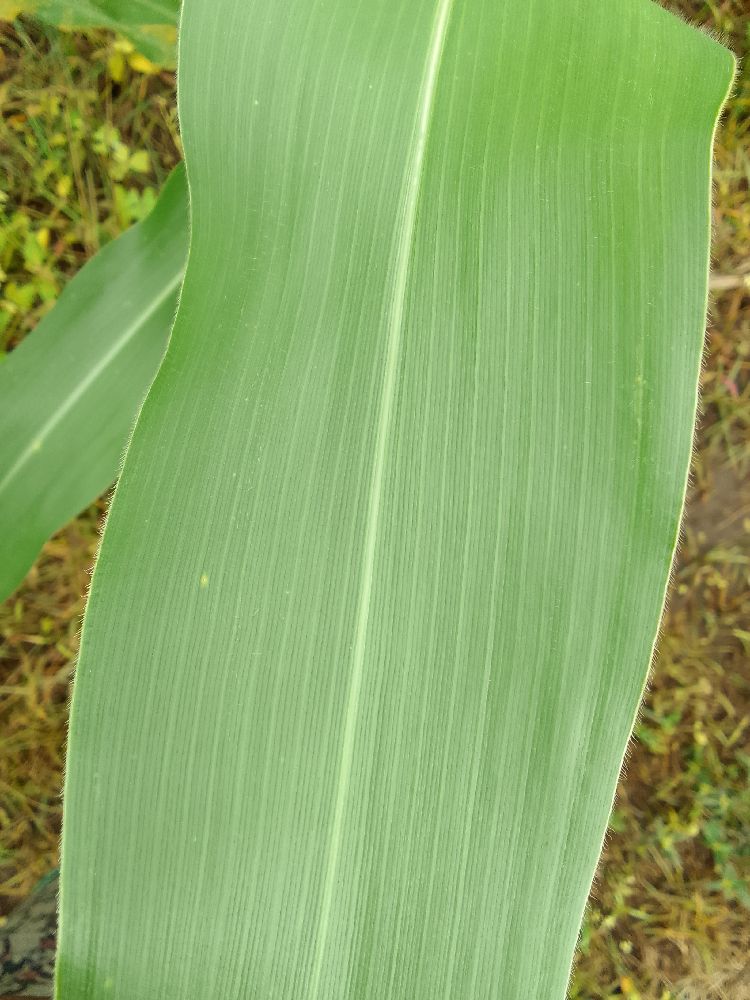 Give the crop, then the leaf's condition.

maize, healthy
